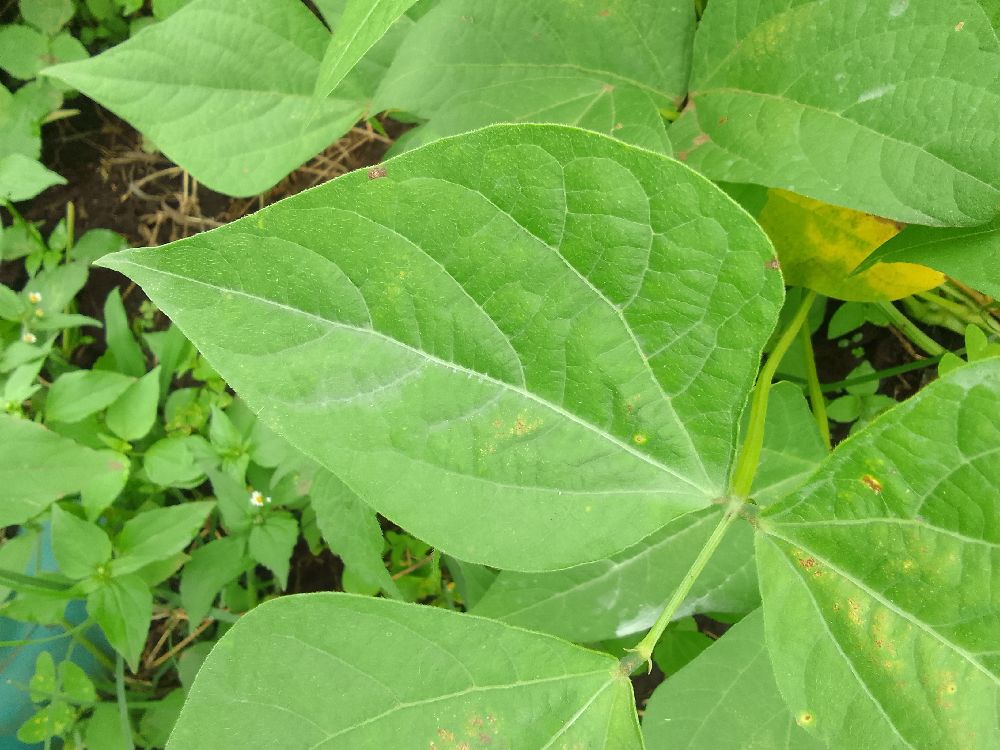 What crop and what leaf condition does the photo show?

common bean, healthy
